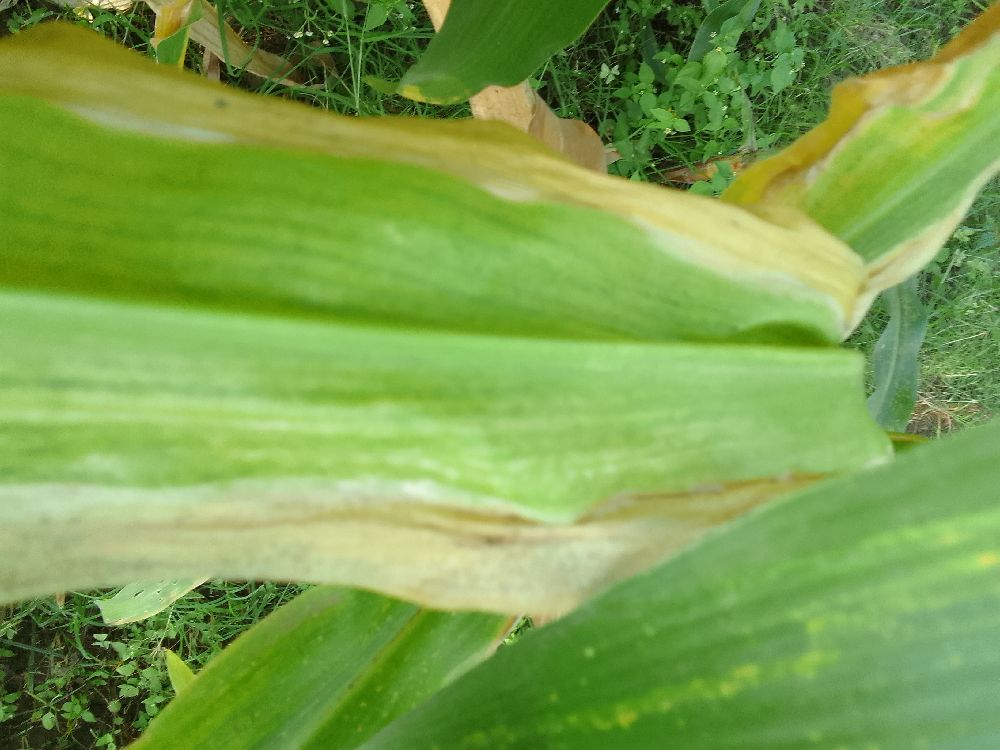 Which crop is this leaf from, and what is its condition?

maize, maize lethal necrosis
